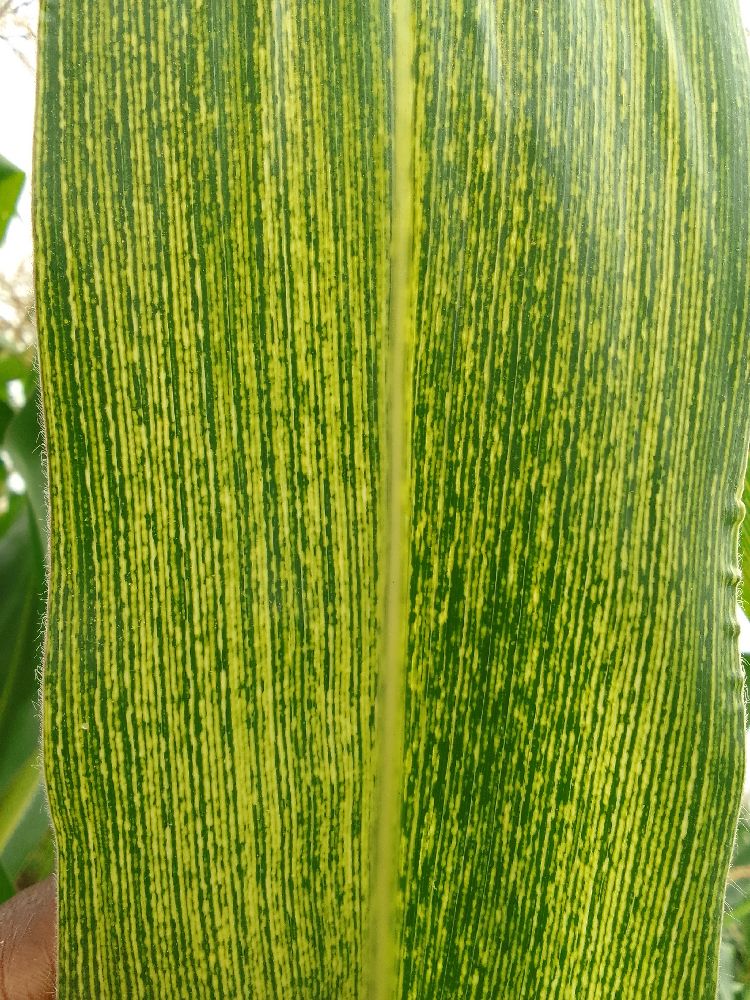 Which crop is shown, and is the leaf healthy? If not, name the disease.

maize, maize streak virus
